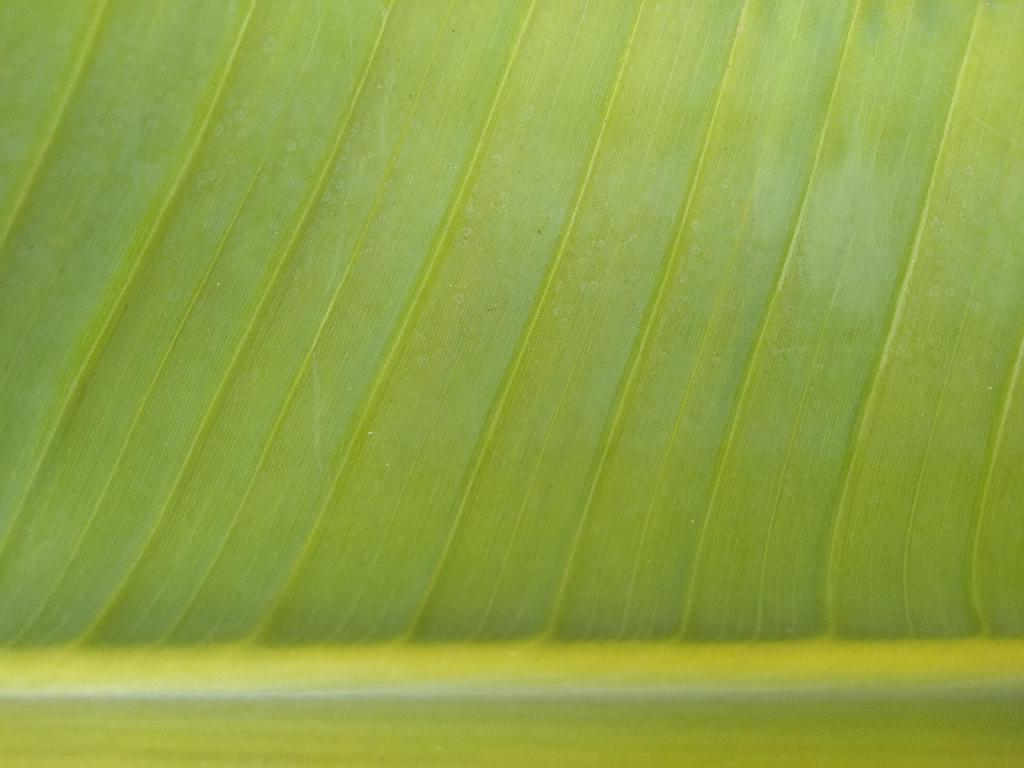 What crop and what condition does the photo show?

banana, healthy
